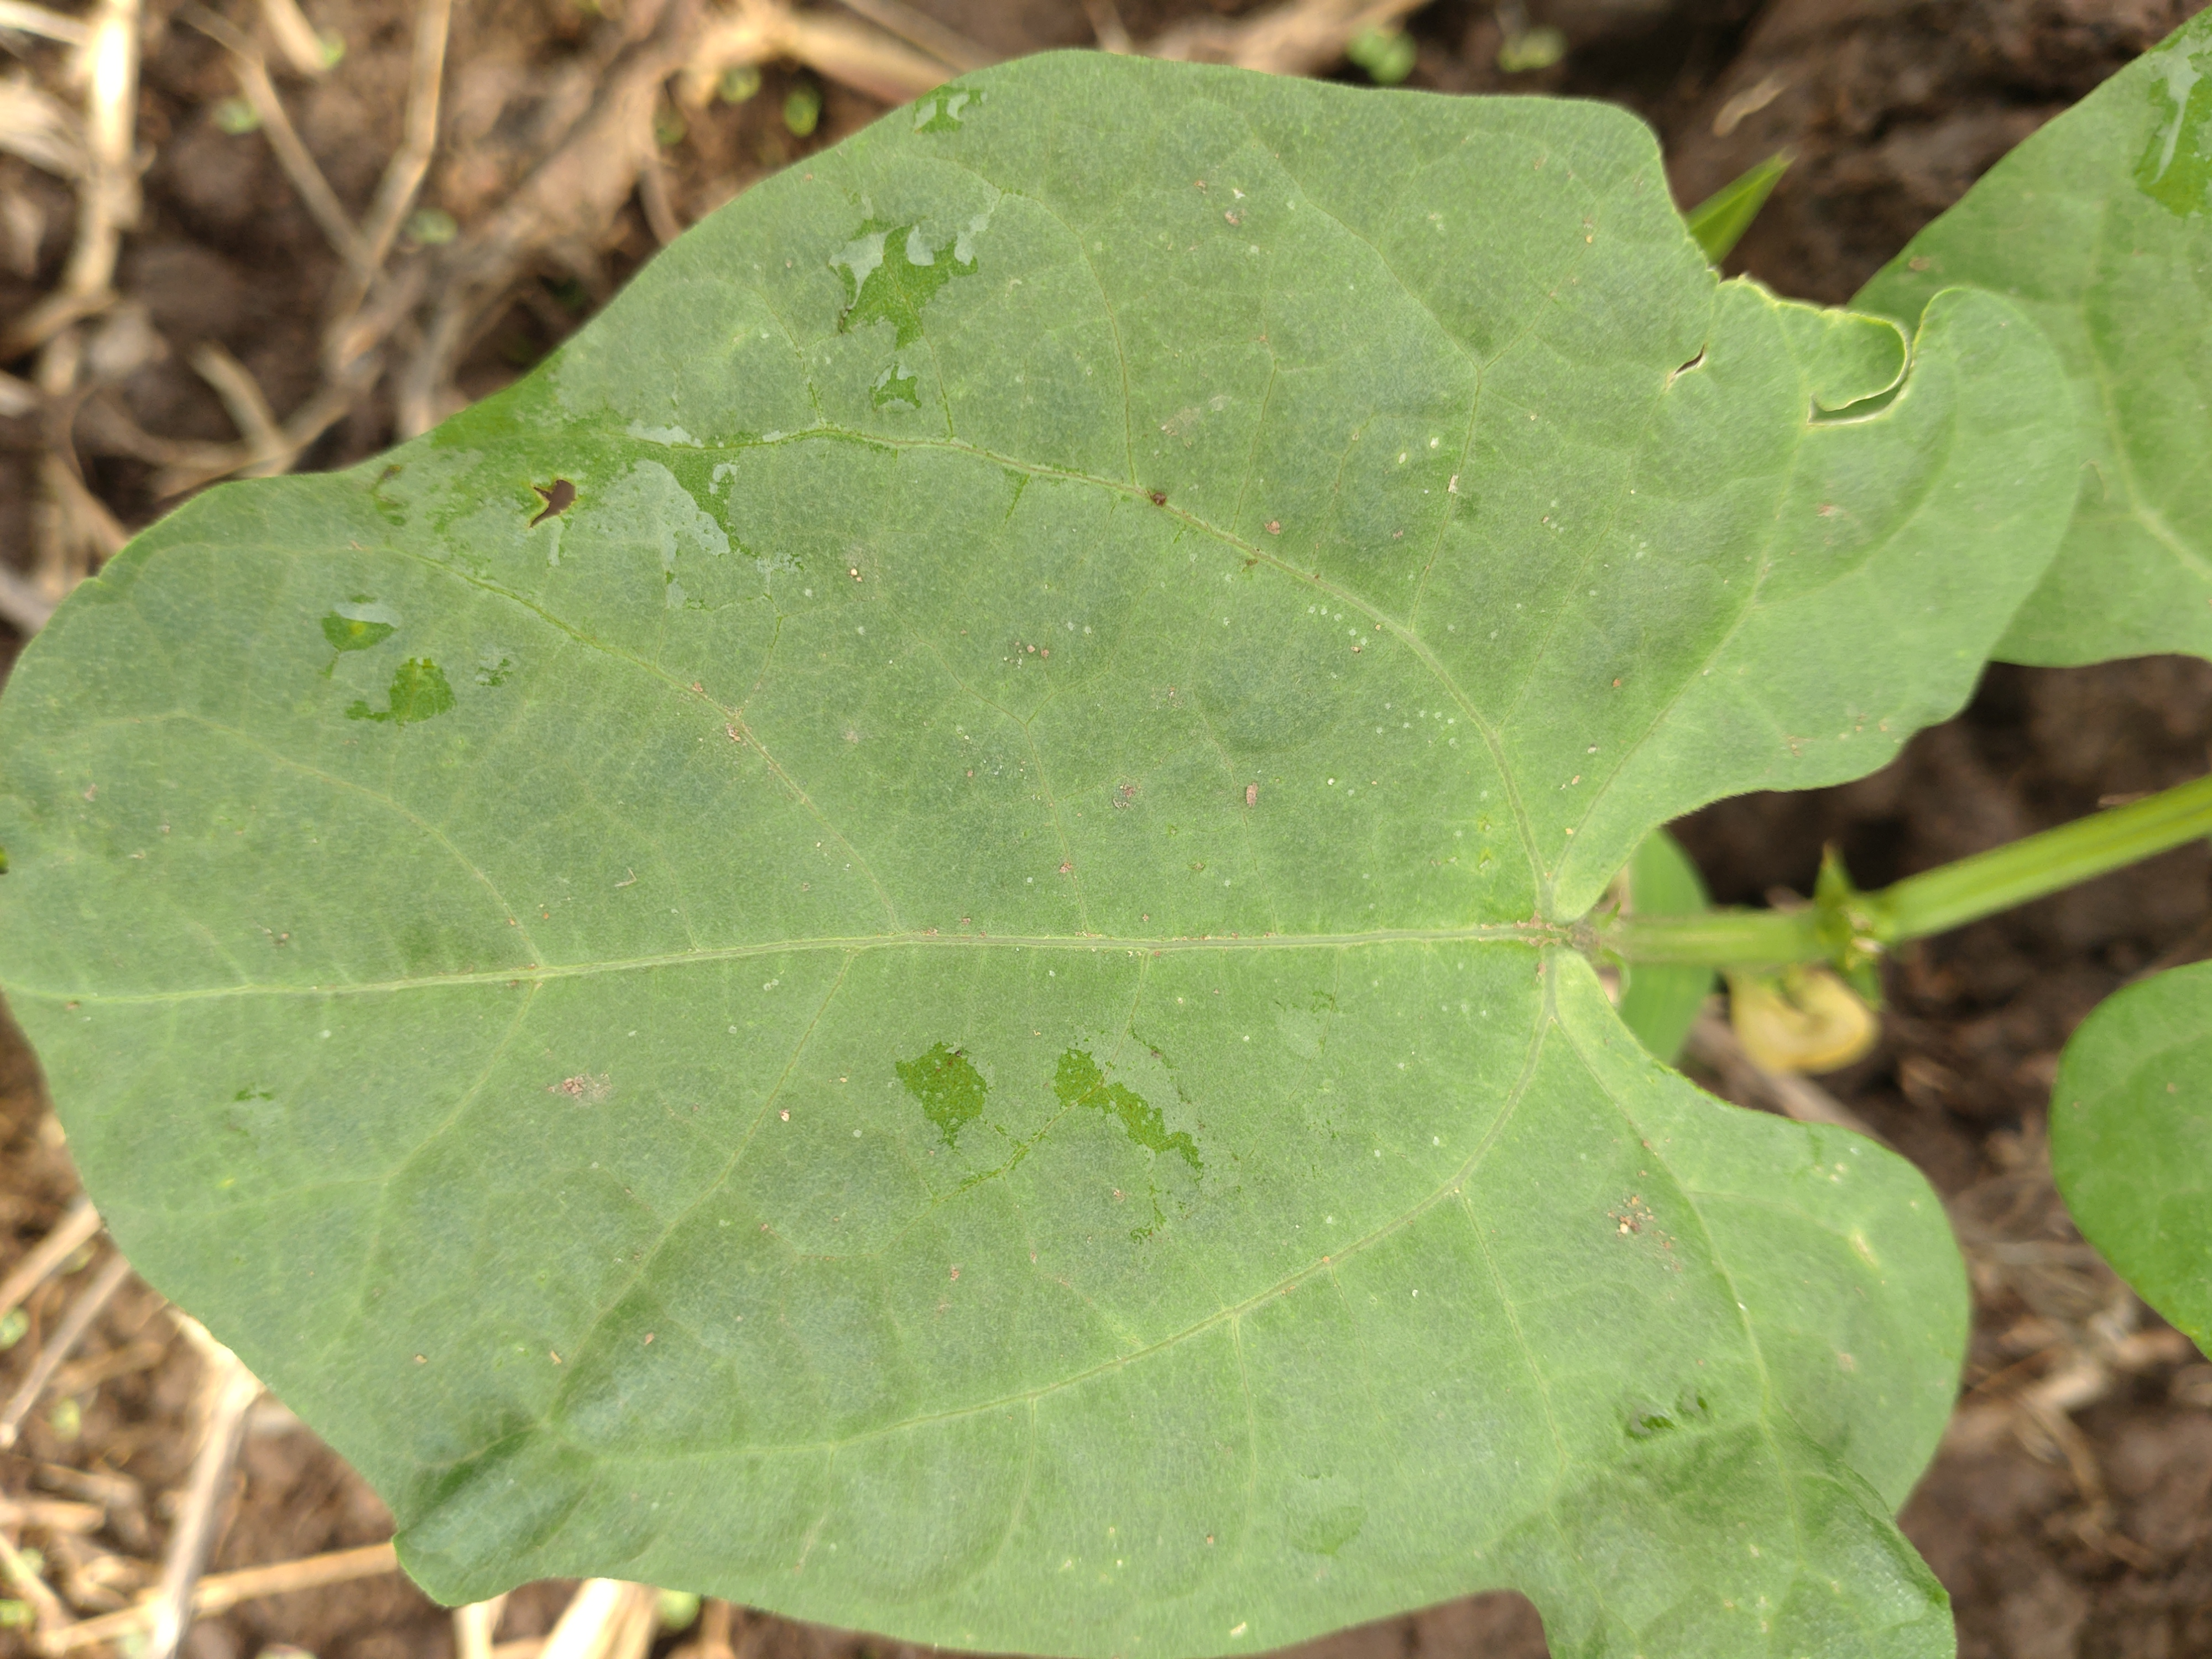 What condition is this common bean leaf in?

healthy
